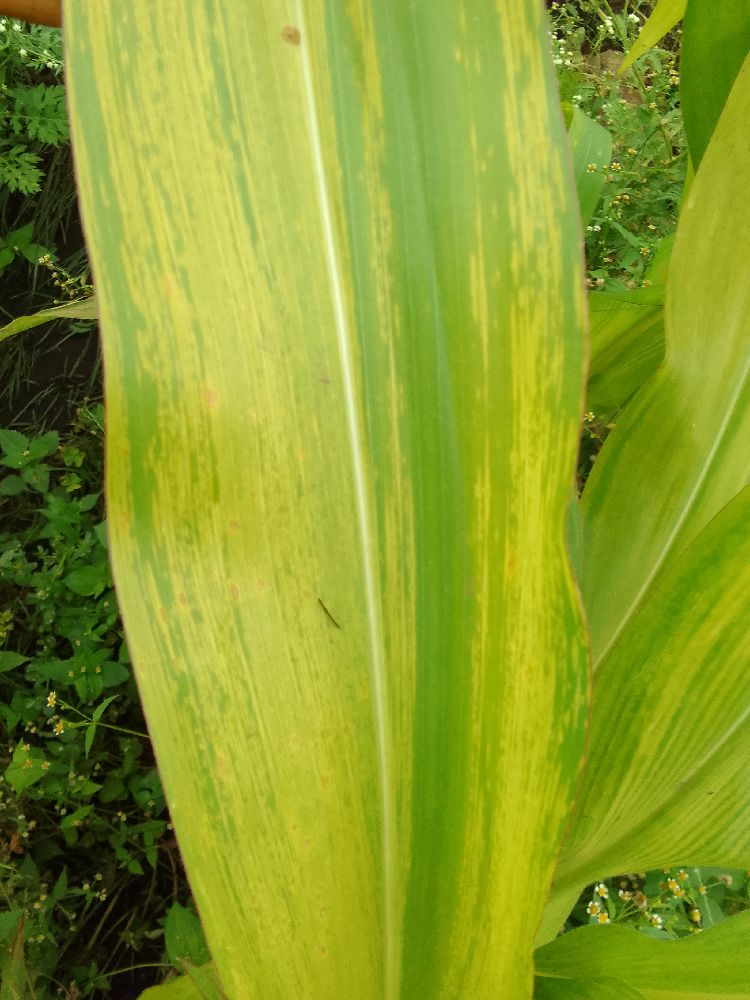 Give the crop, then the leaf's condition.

maize, maize lethal necrosis
